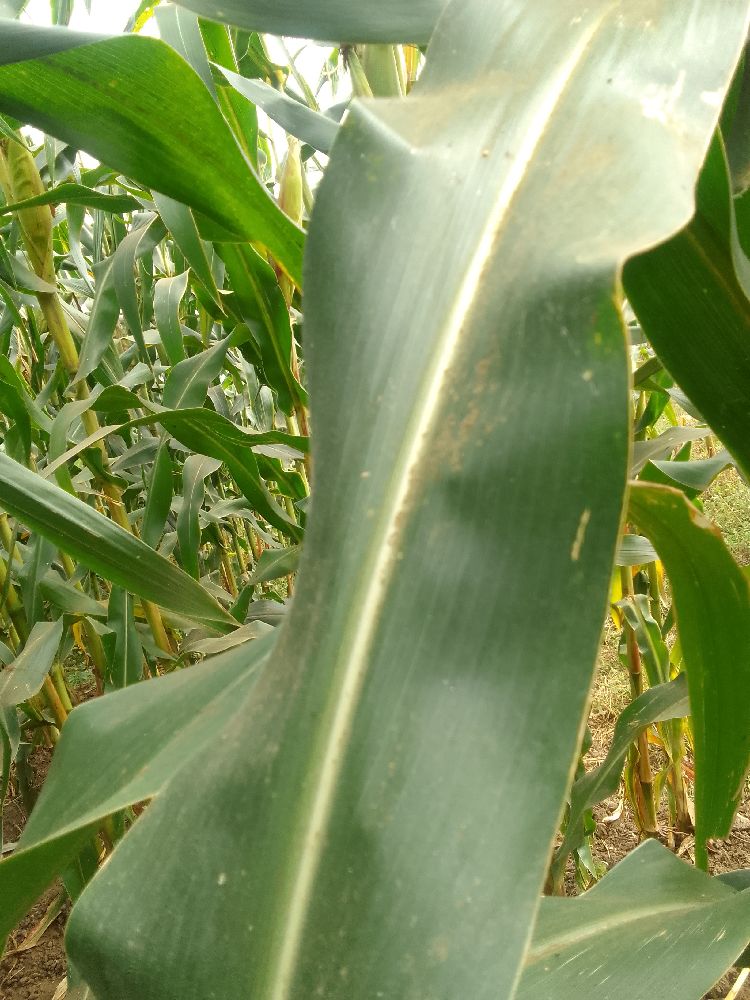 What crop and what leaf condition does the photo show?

maize, healthy
